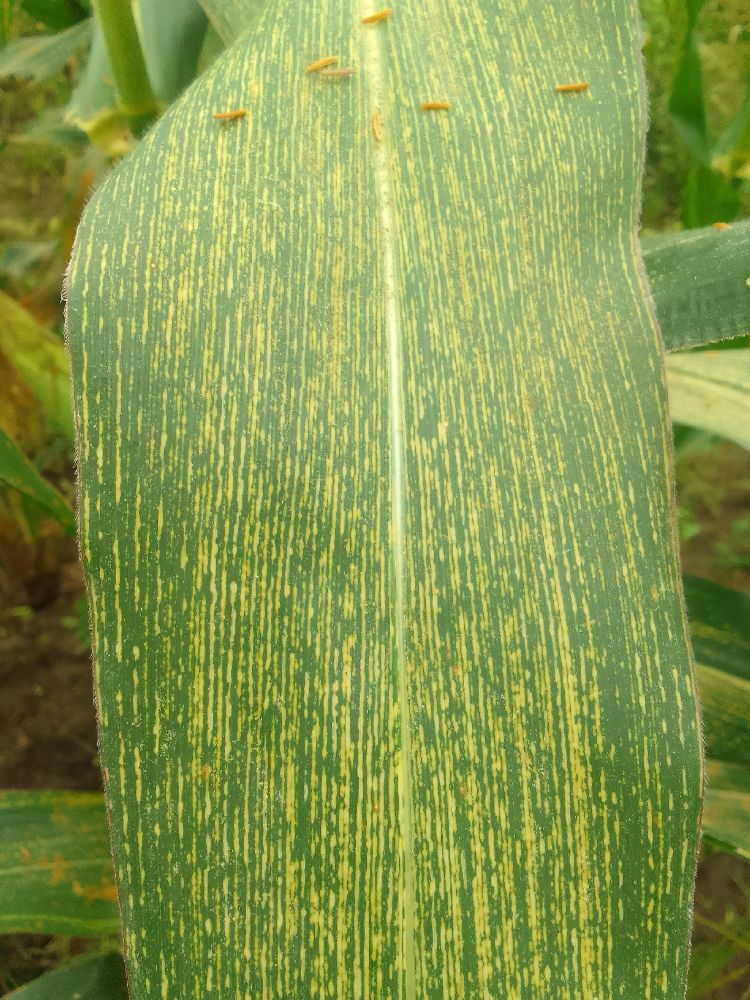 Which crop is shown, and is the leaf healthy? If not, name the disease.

maize, maize streak virus
